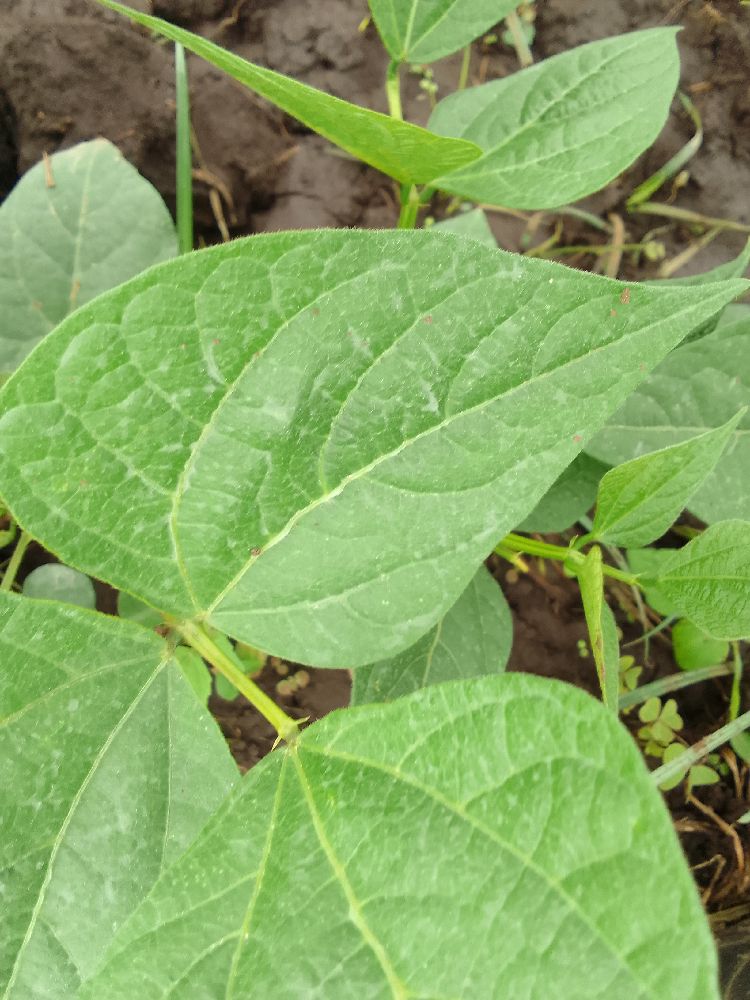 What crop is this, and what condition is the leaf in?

common bean, healthy
